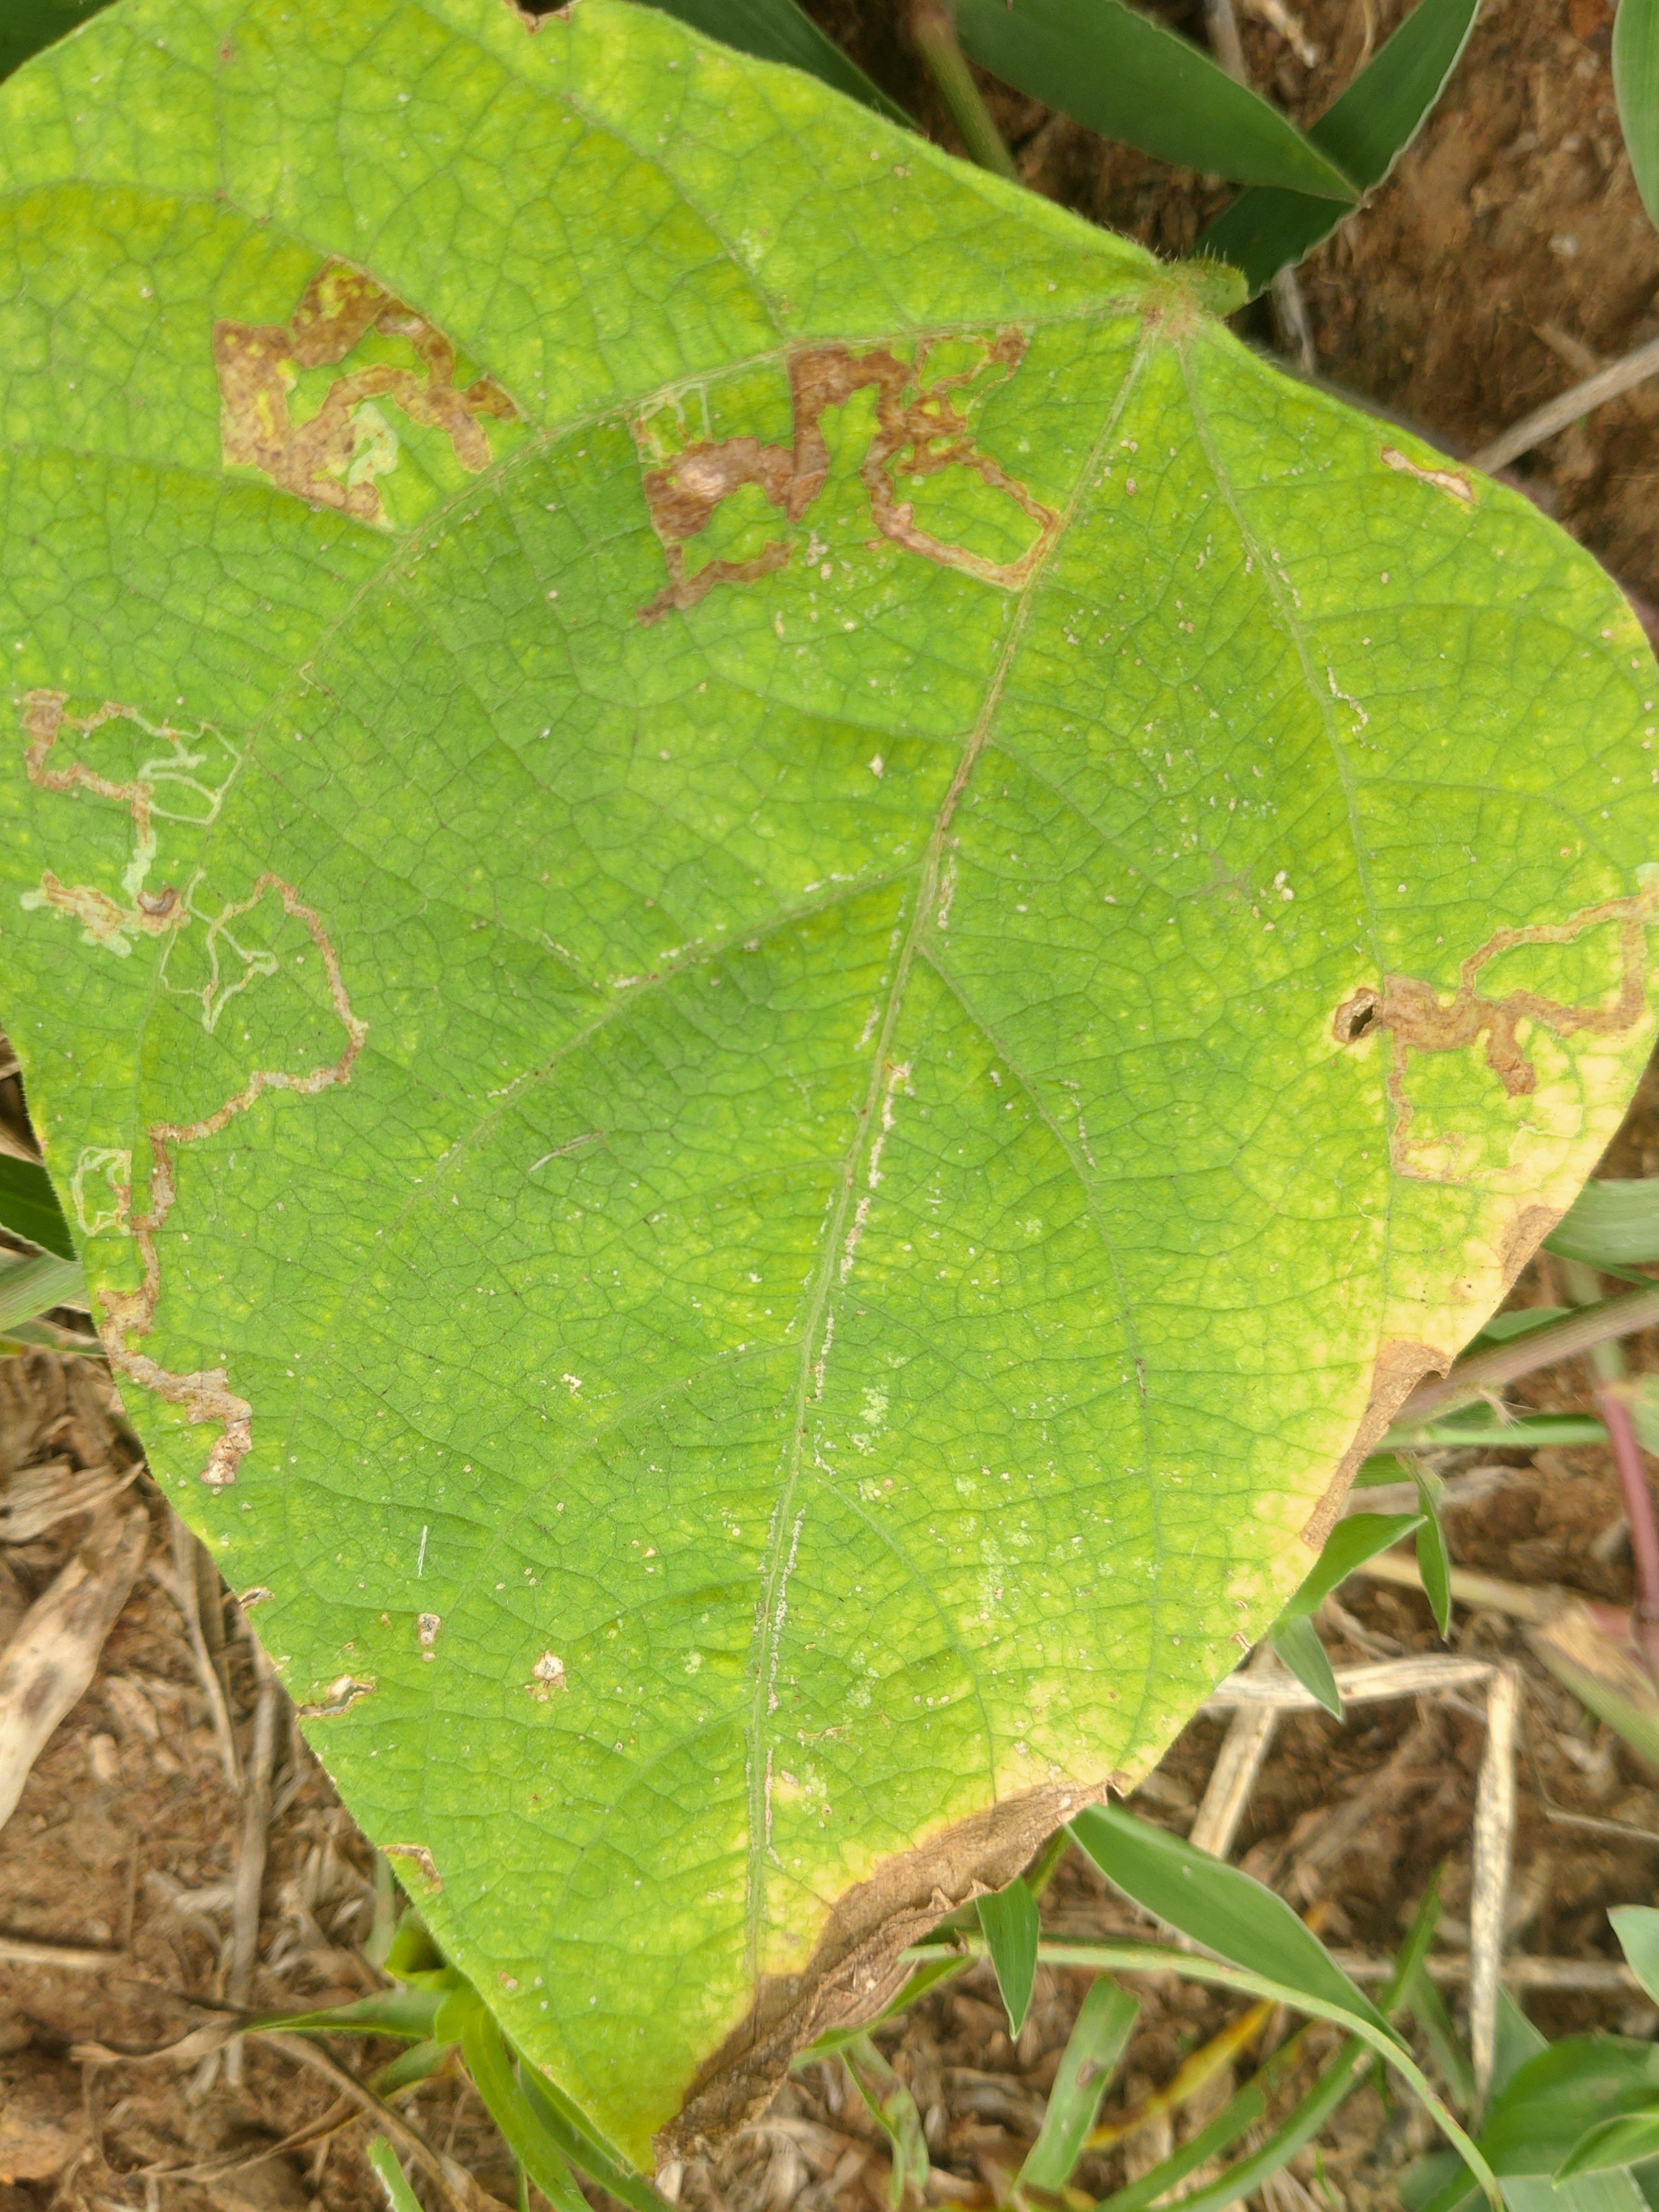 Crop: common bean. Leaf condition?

rust
